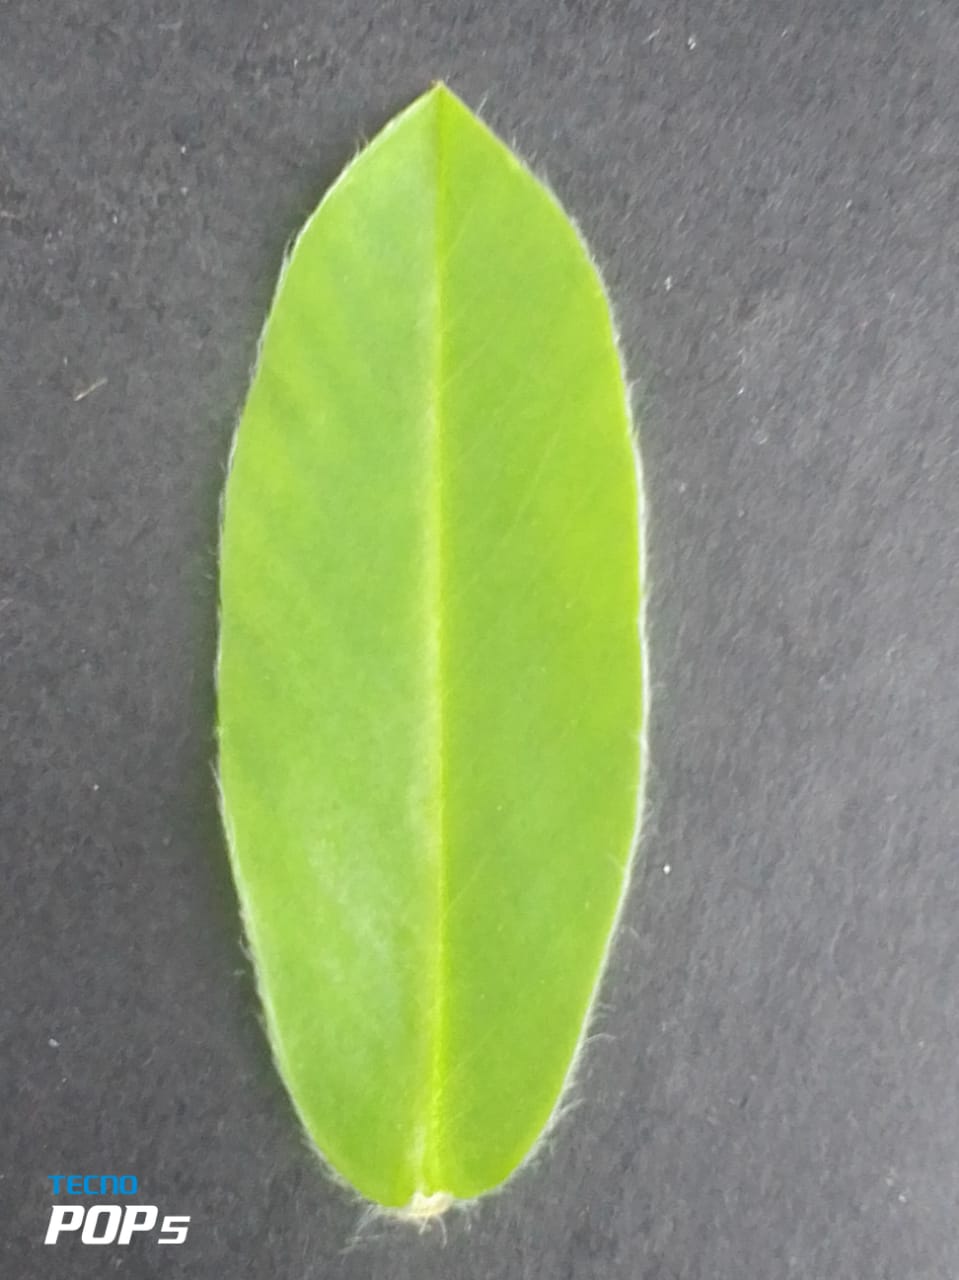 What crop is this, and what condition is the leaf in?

peanut, healthy leaves
